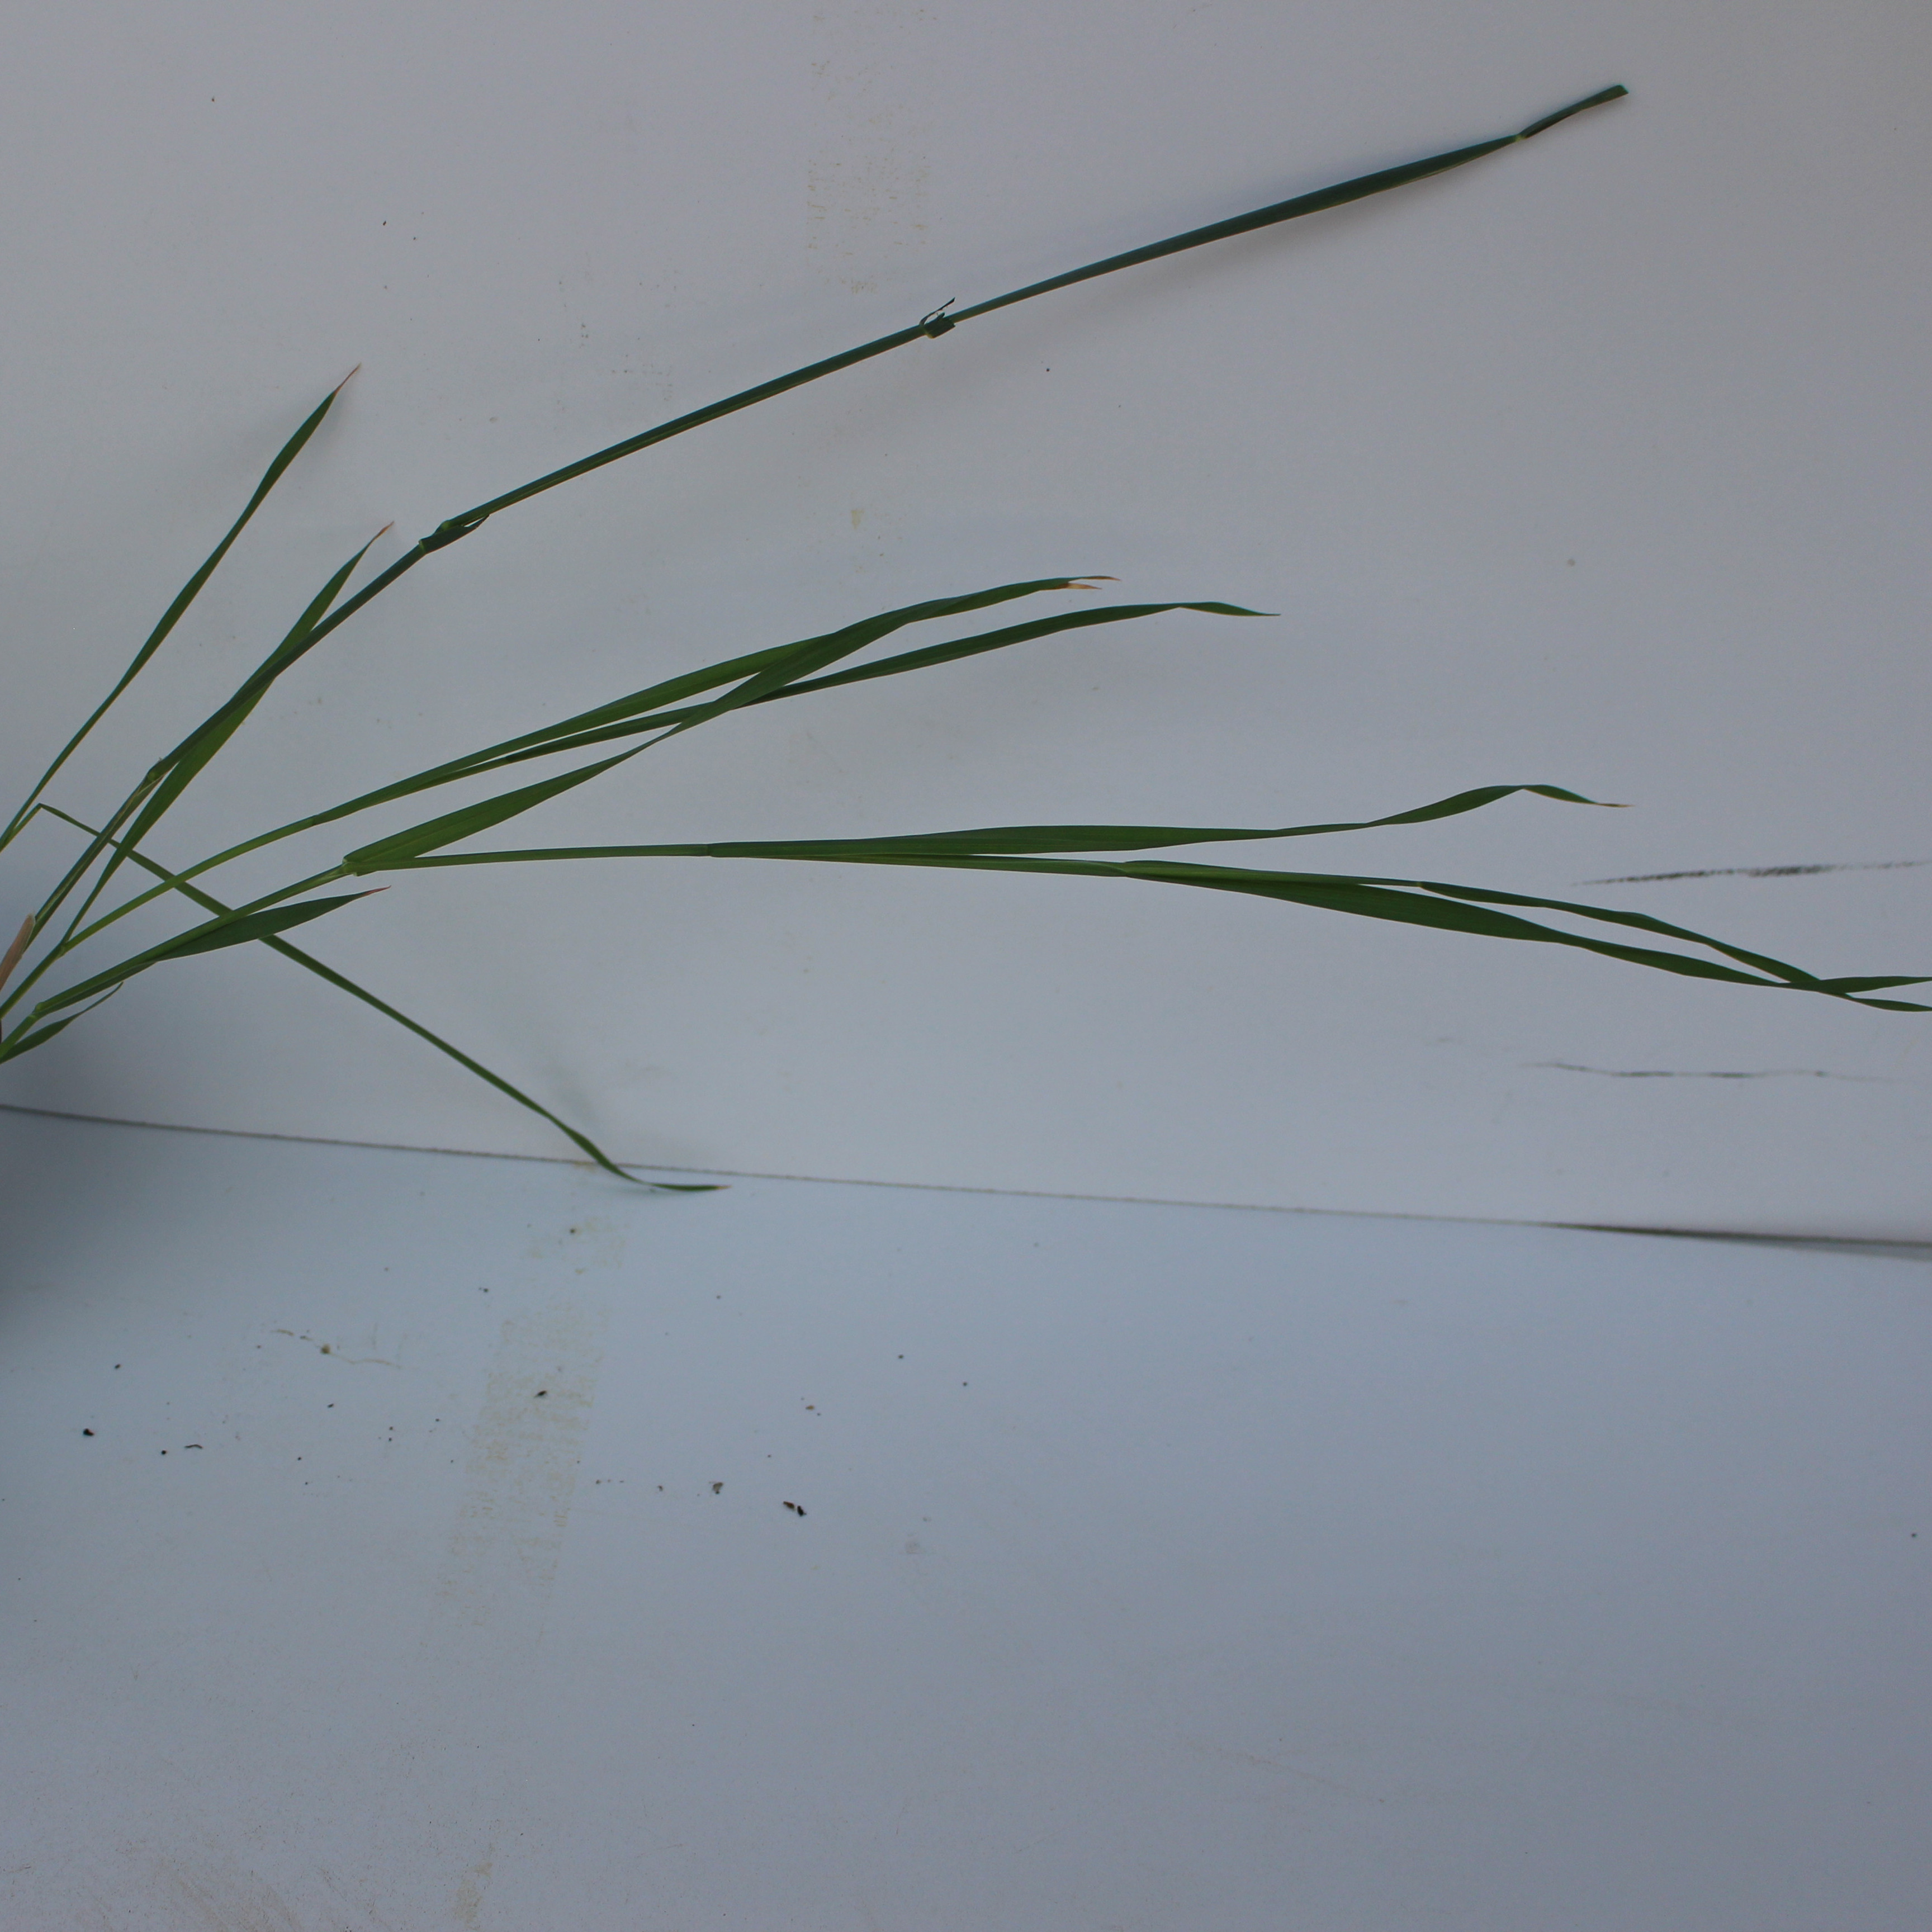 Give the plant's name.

Avena sterilis
